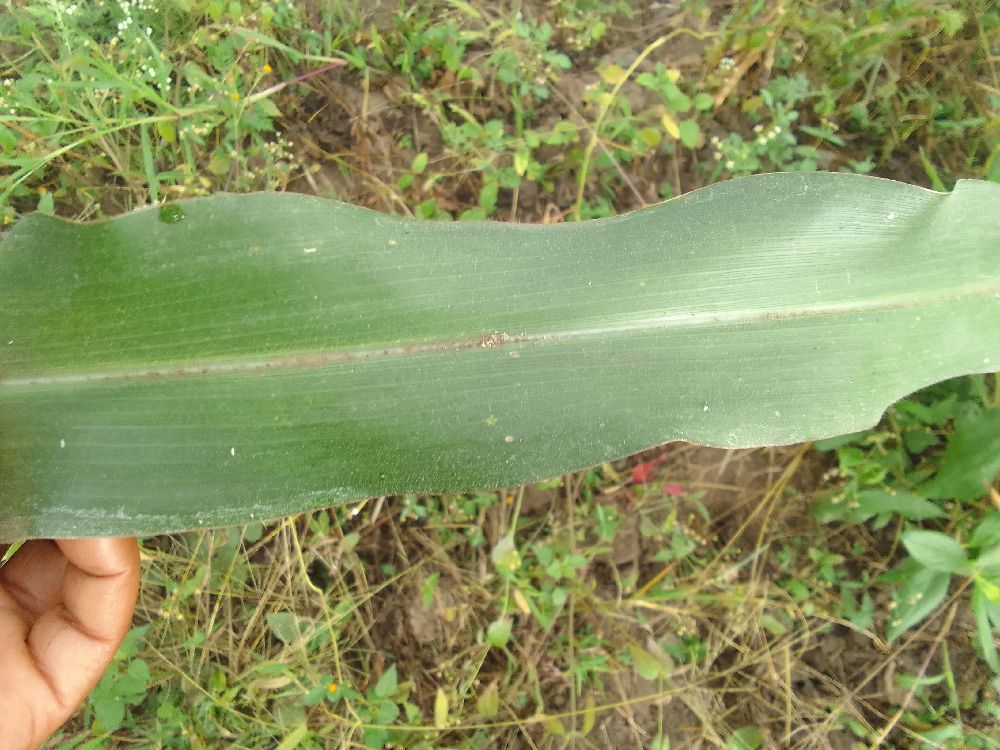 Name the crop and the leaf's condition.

maize, healthy
